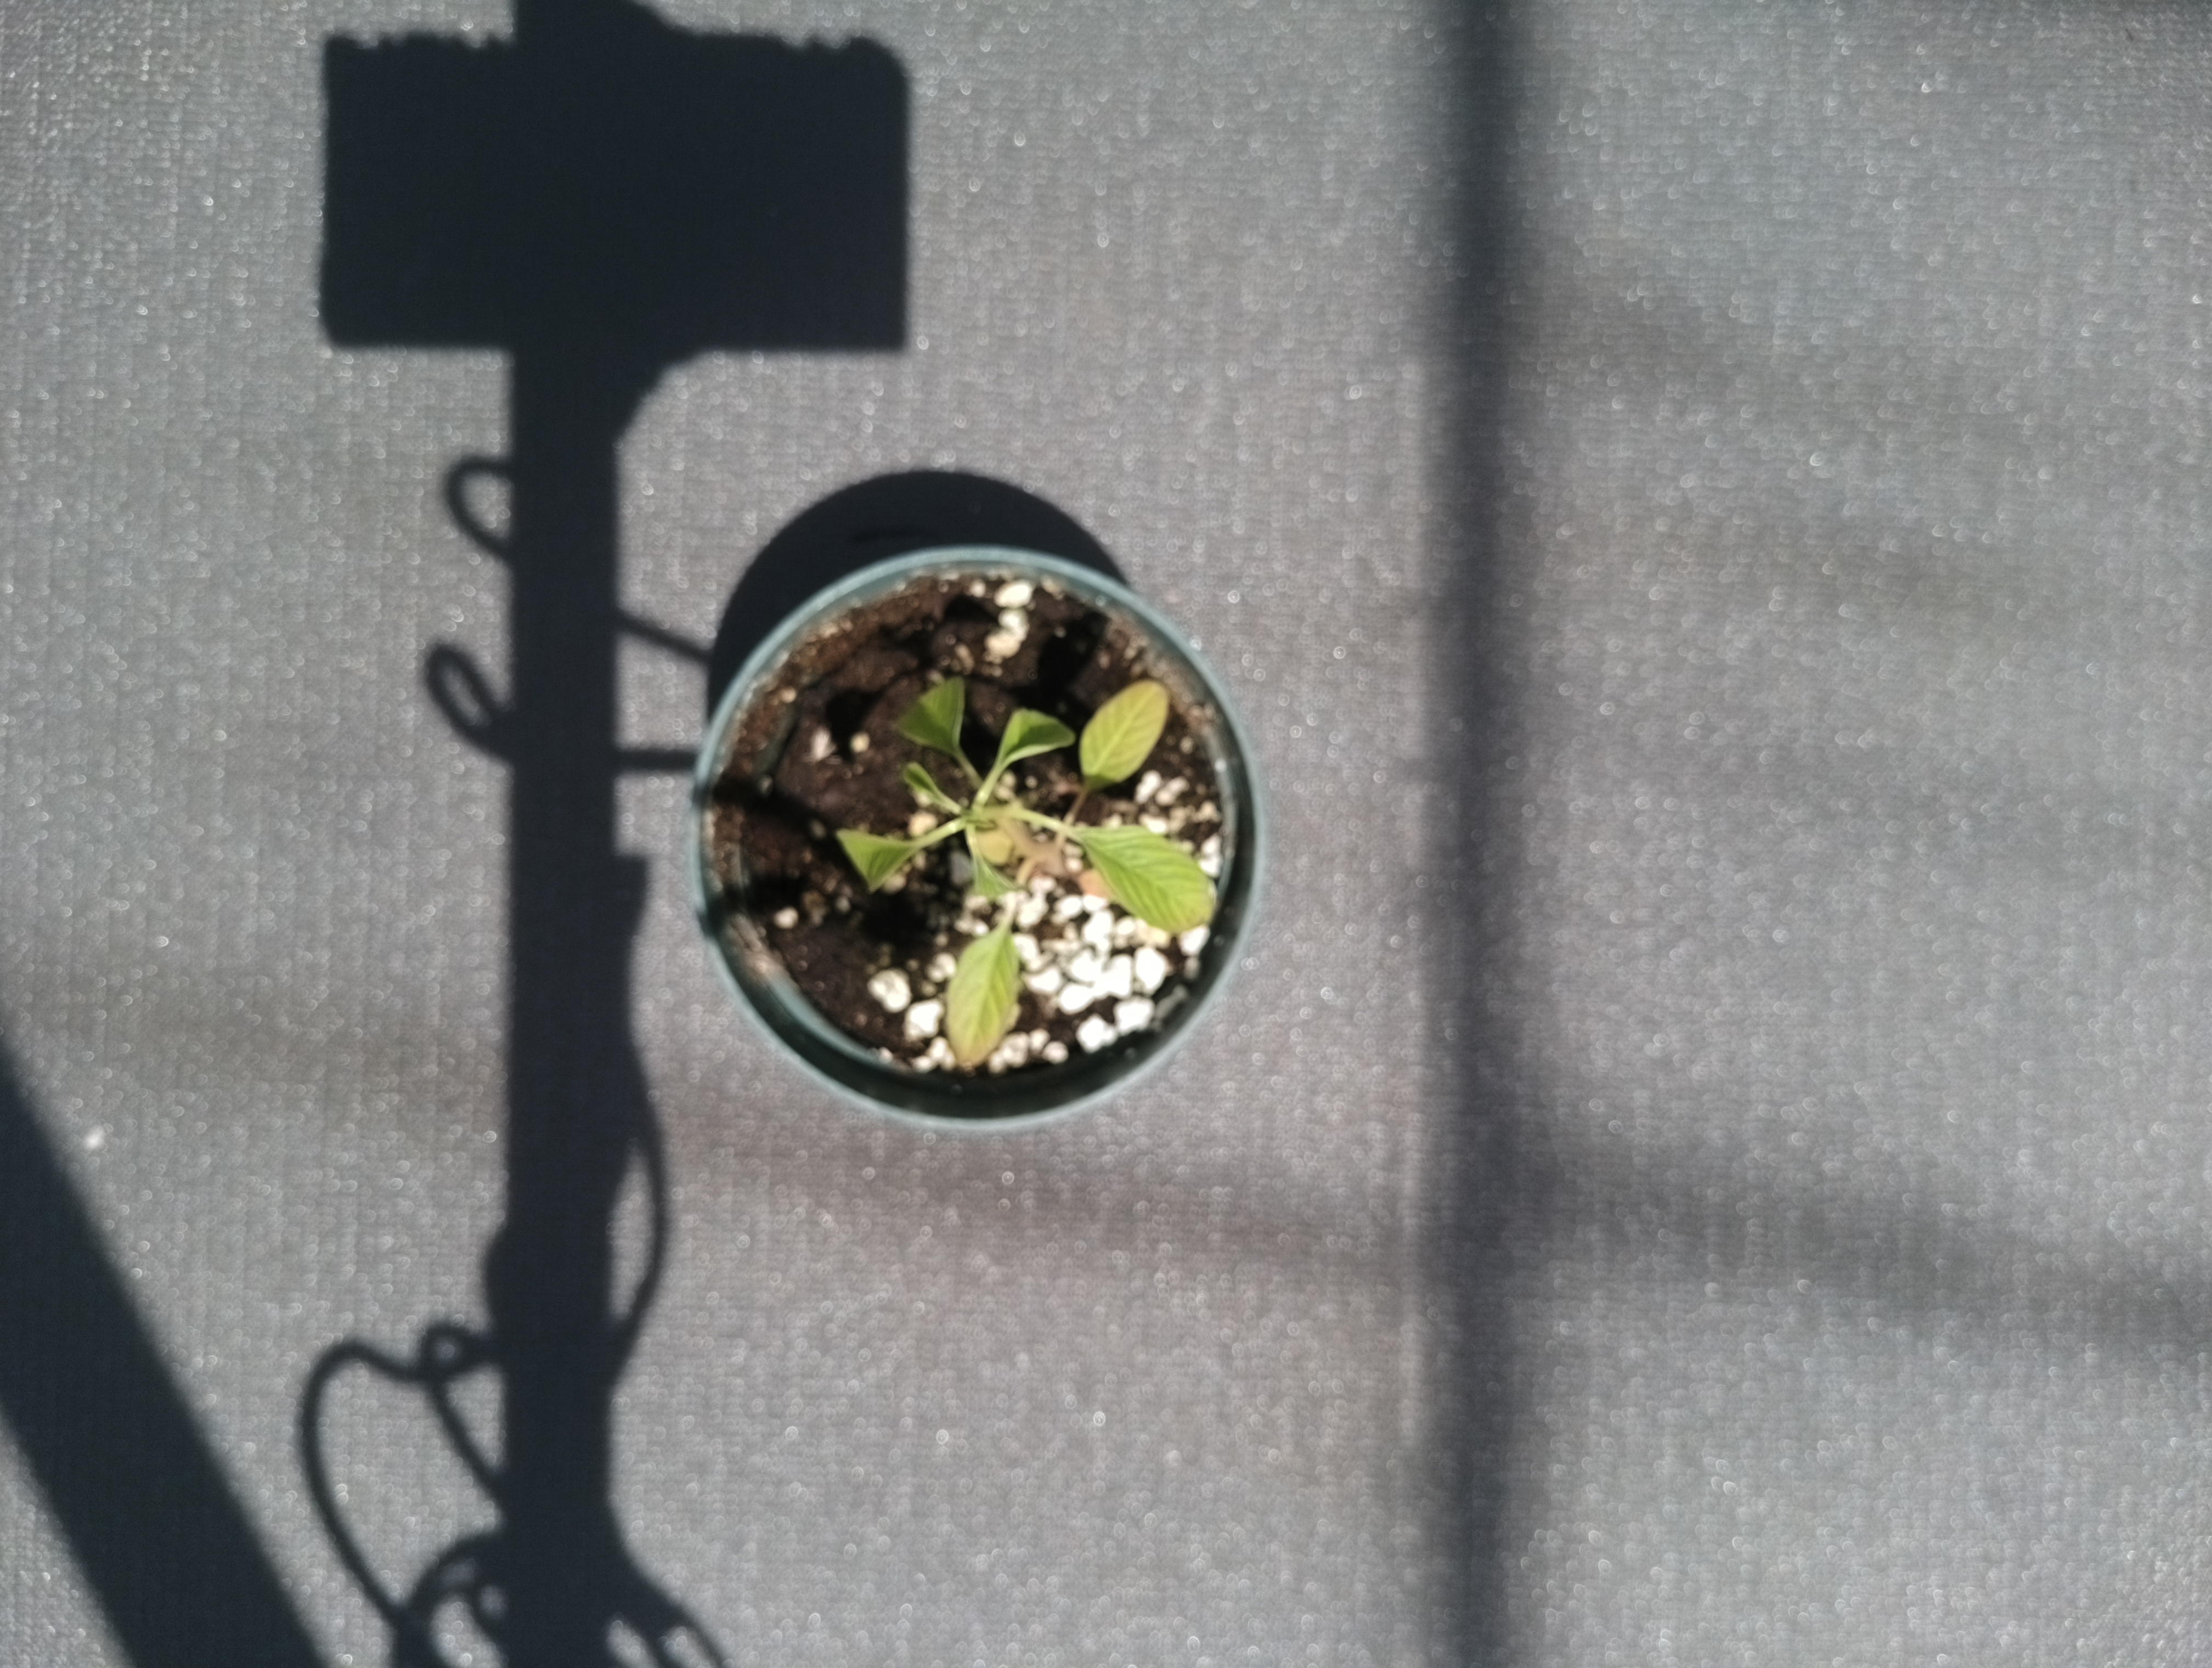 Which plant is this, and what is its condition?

waterhemp, epinasty
